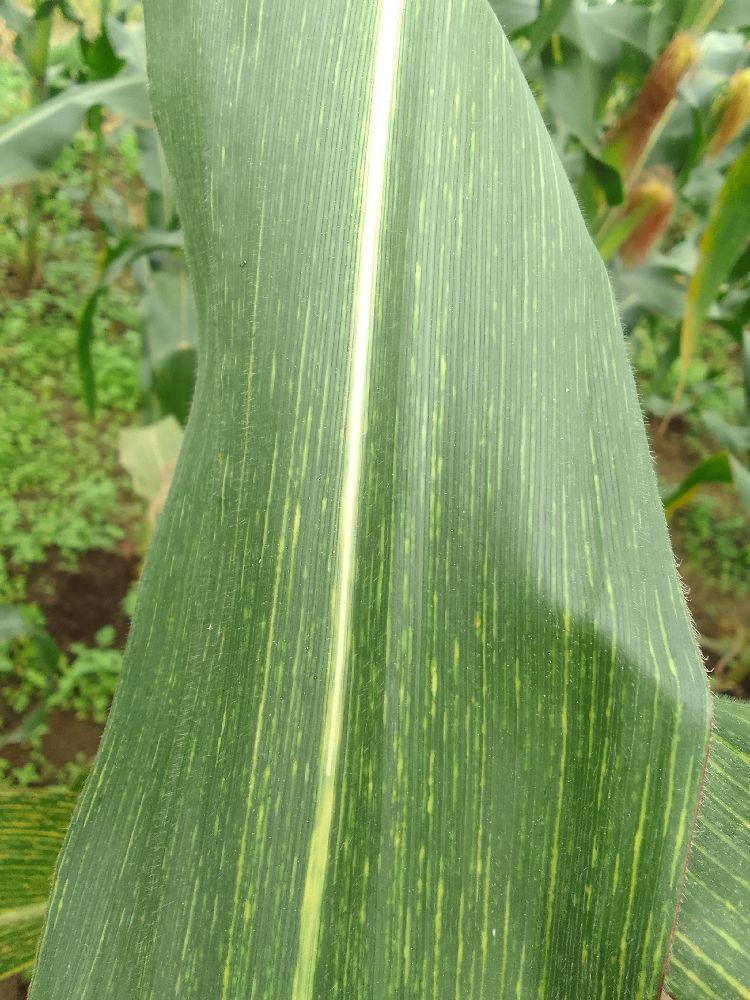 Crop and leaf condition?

maize, maize streak virus
